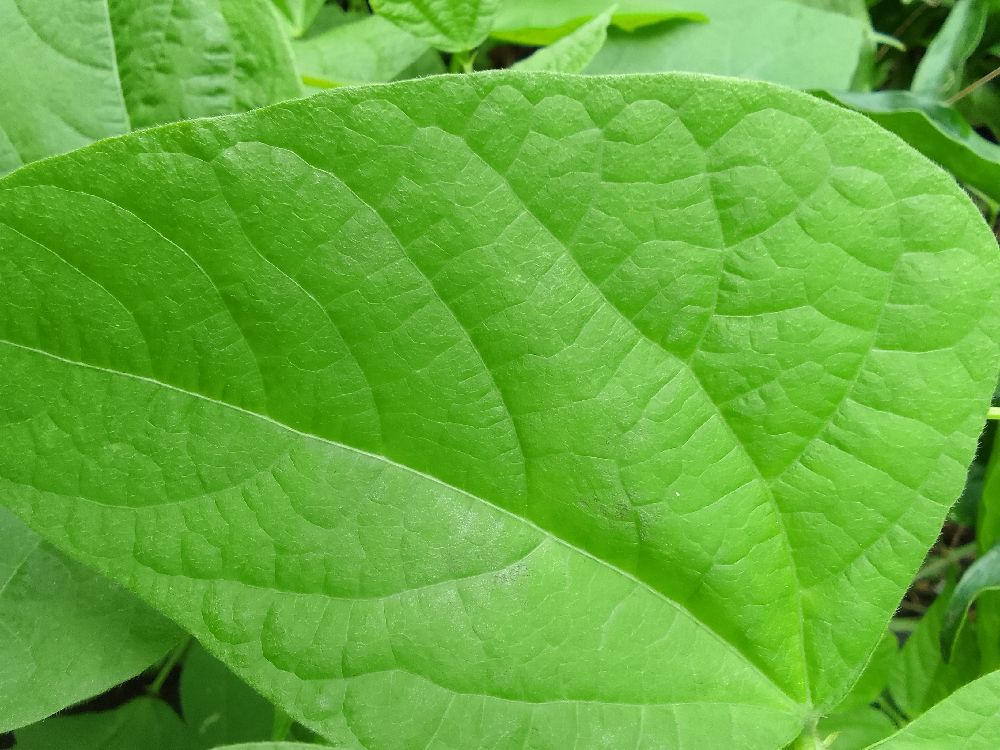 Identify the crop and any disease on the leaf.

common bean, healthy
